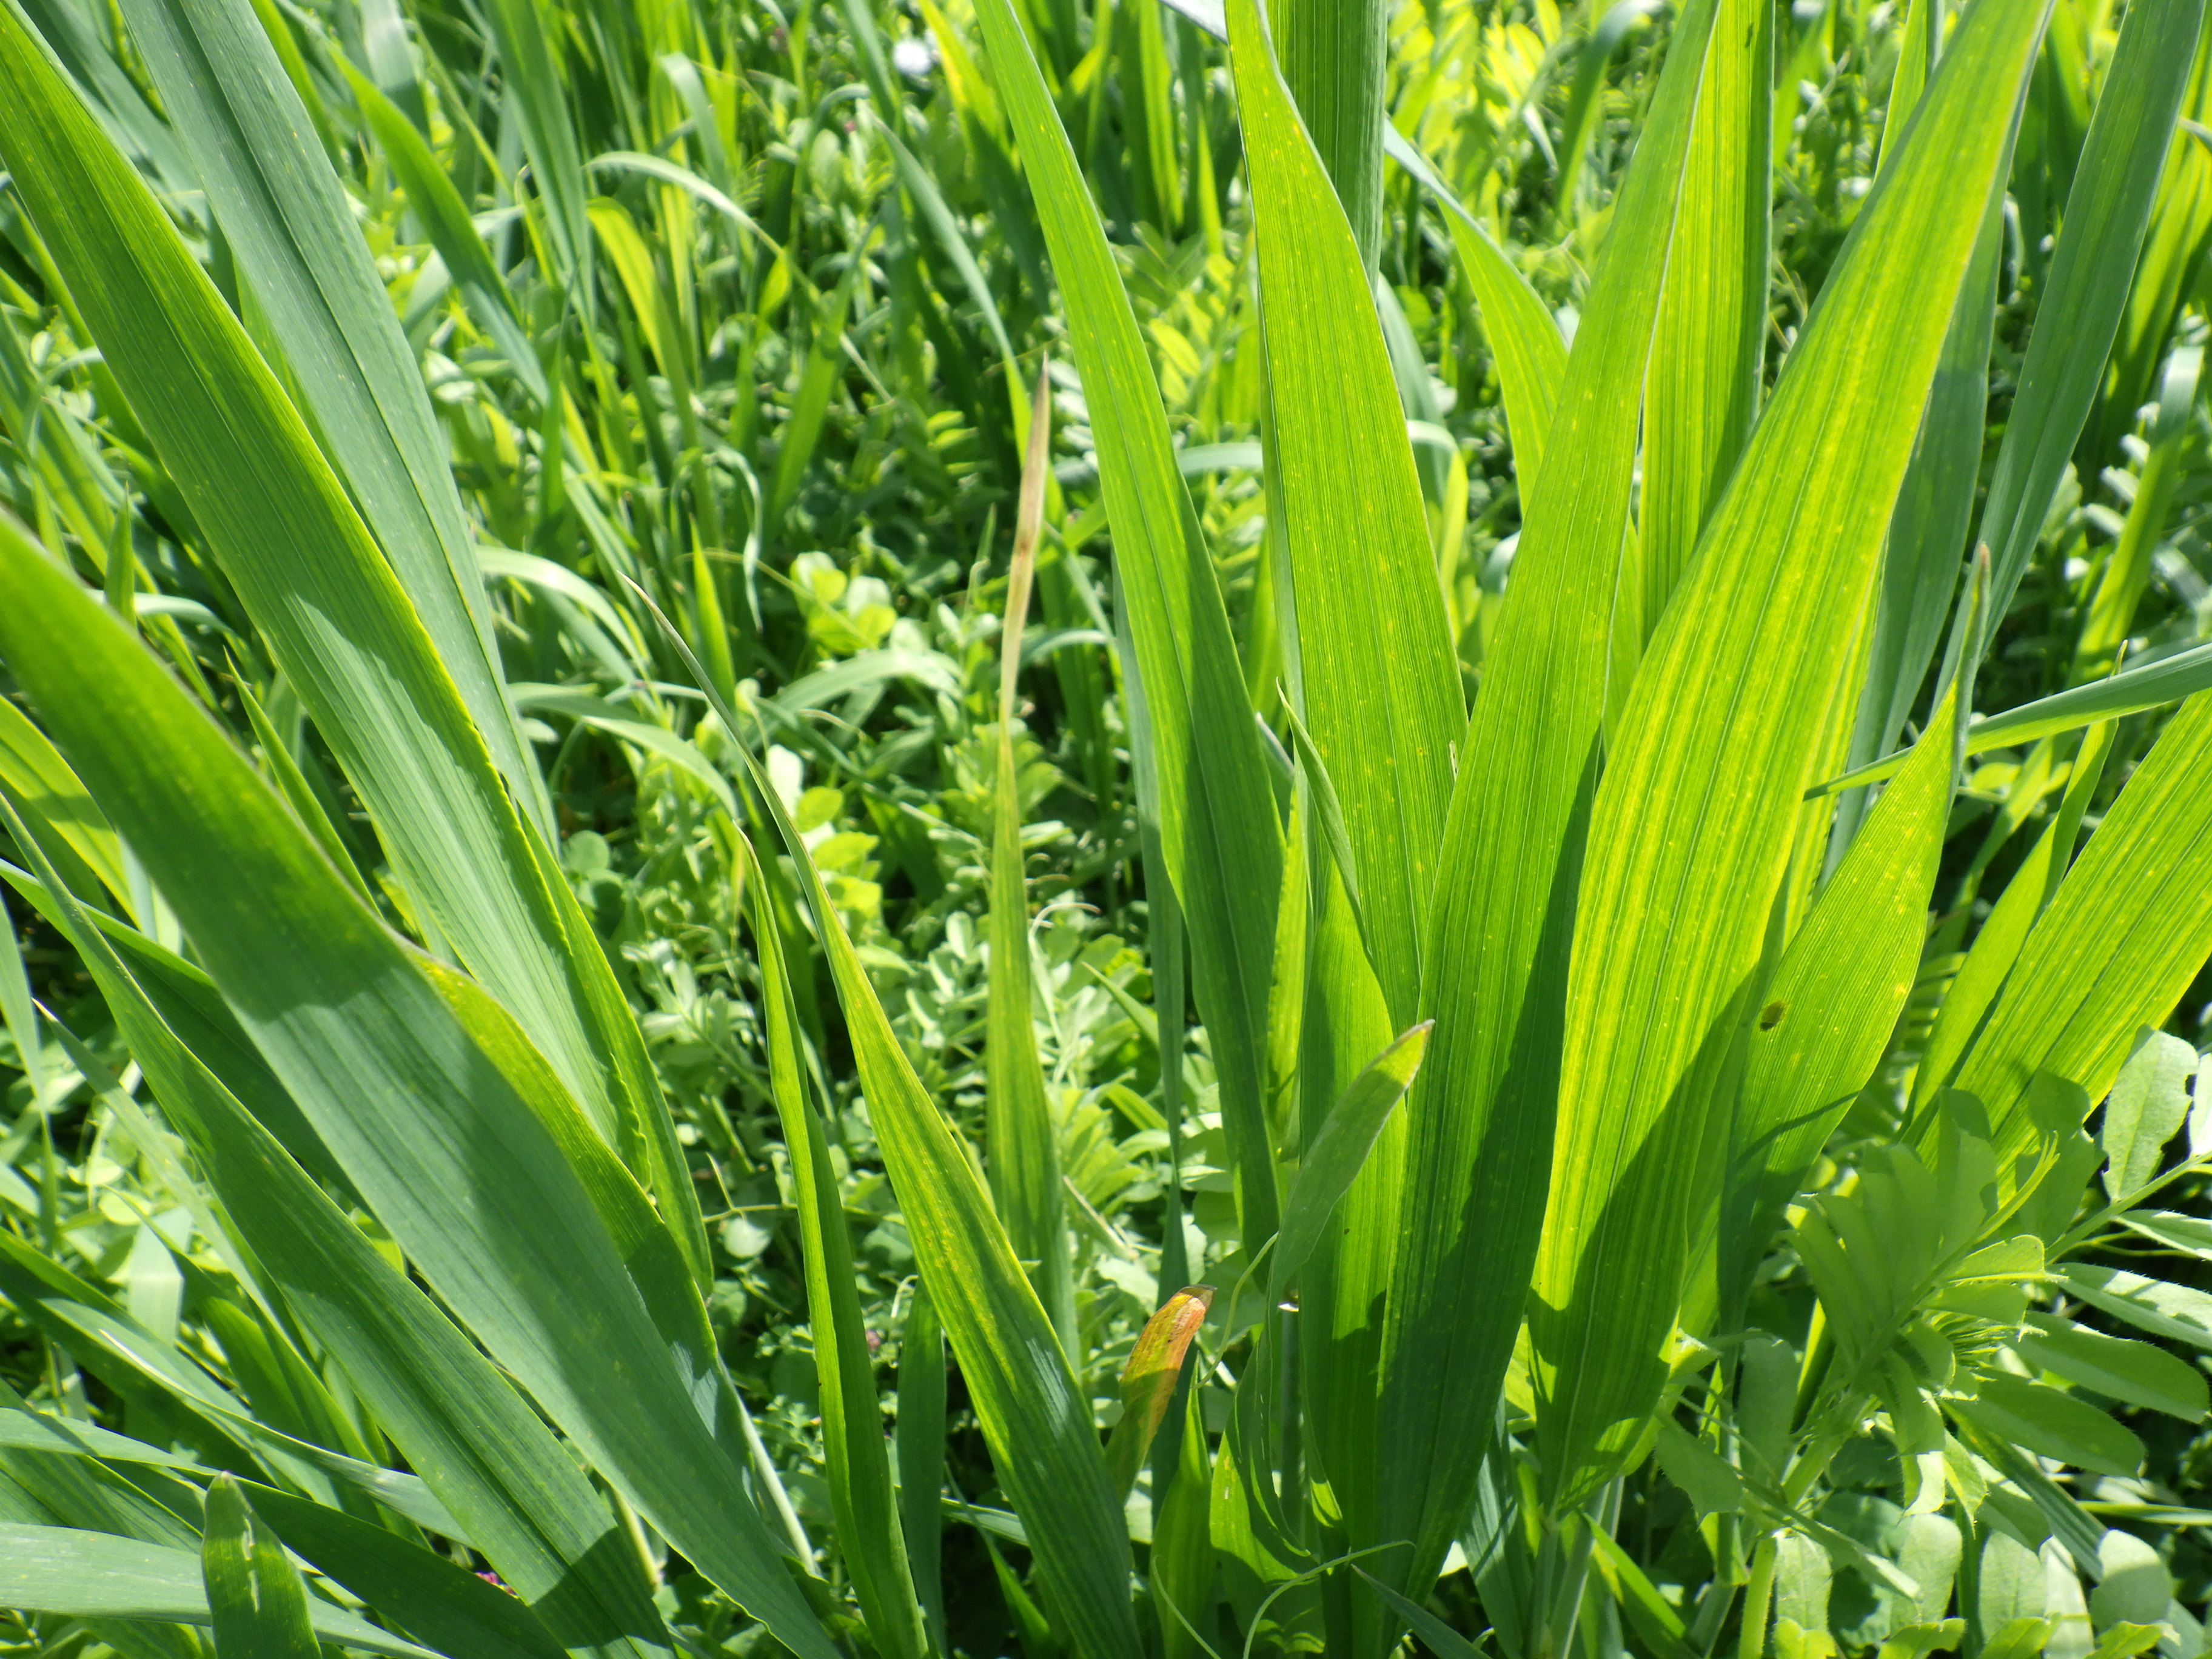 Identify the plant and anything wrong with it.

wheat, healthy
